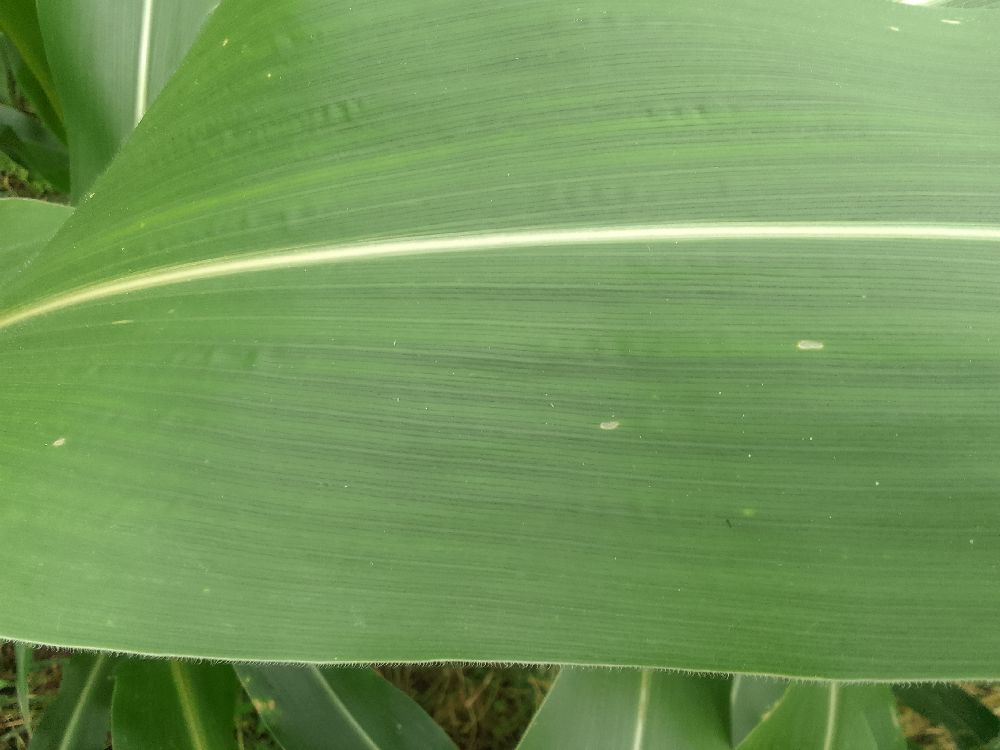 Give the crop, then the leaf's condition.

maize, healthy
